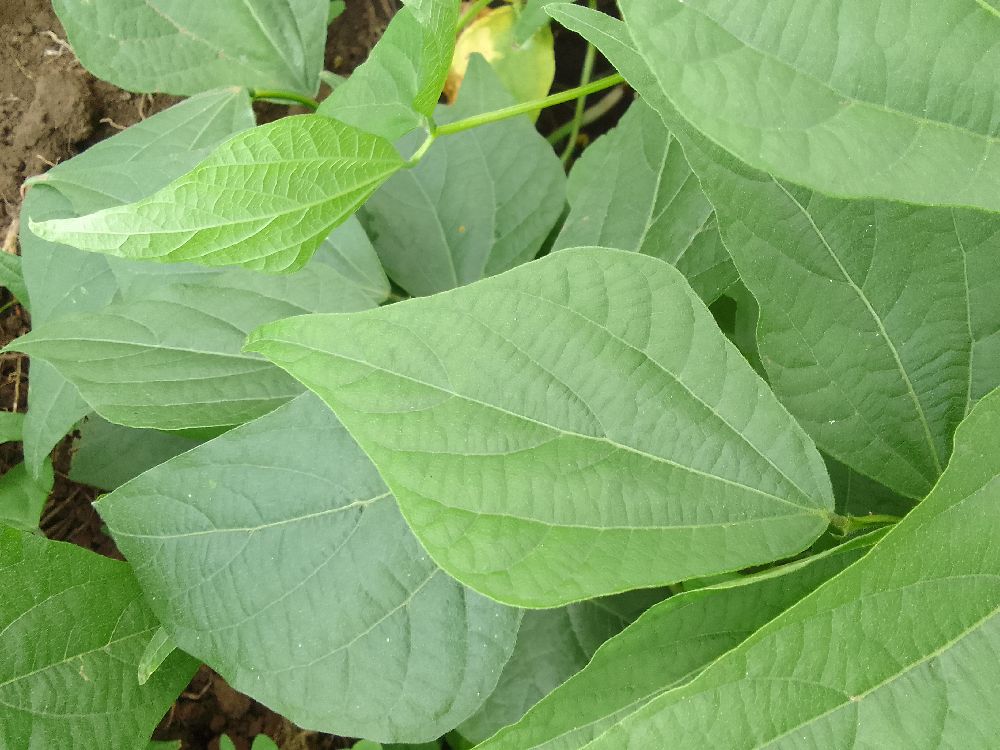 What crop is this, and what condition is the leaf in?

common bean, healthy
